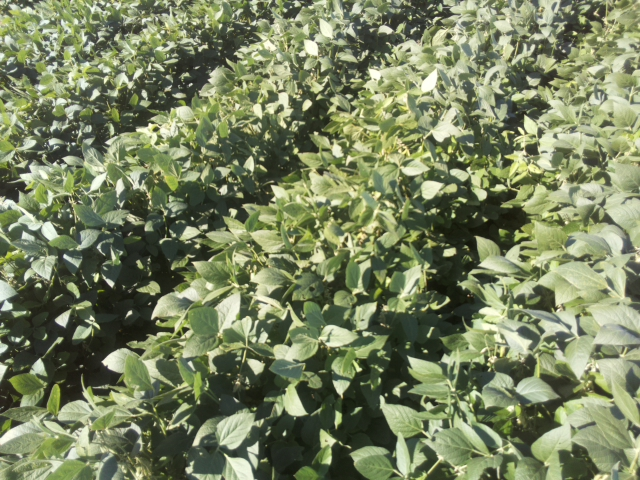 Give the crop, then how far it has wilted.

soybean, leaflets folding inward at secondary pulvinus with no turgor loss in leaflets or petioles
